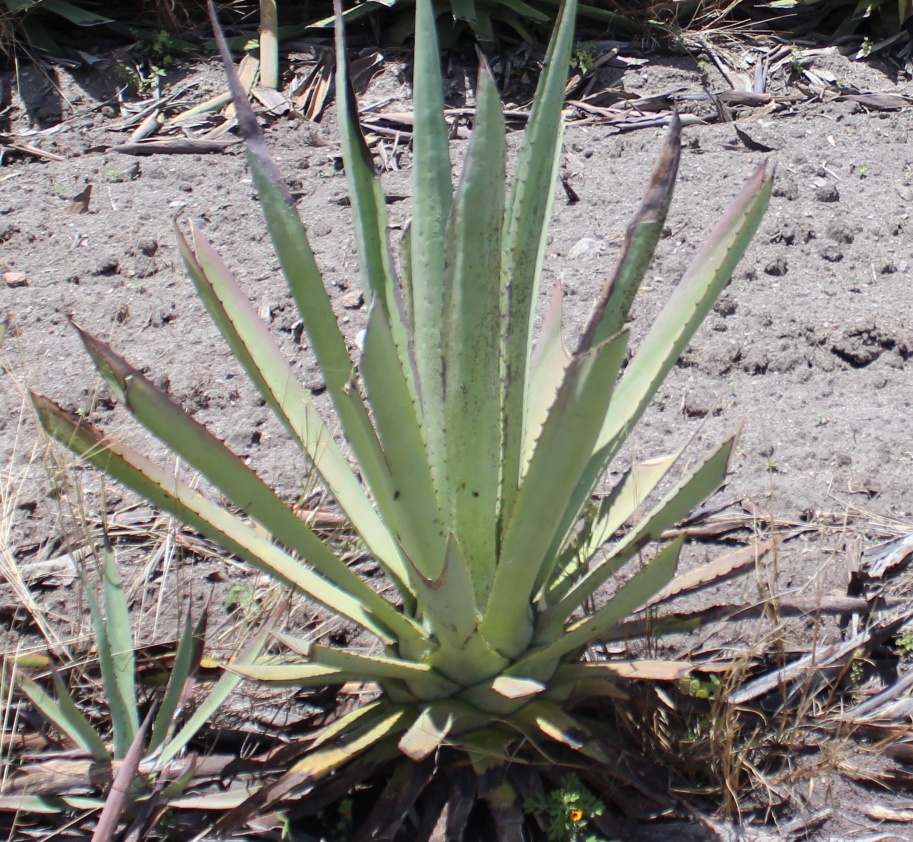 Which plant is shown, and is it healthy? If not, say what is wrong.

agave, sick
